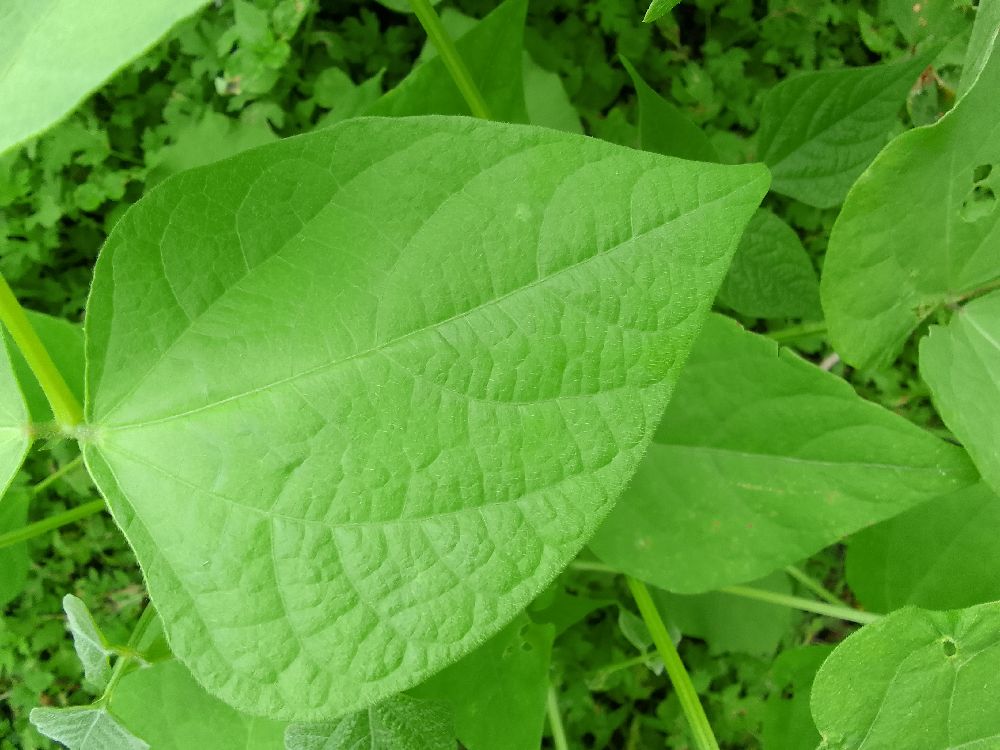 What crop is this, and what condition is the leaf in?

common bean, healthy
